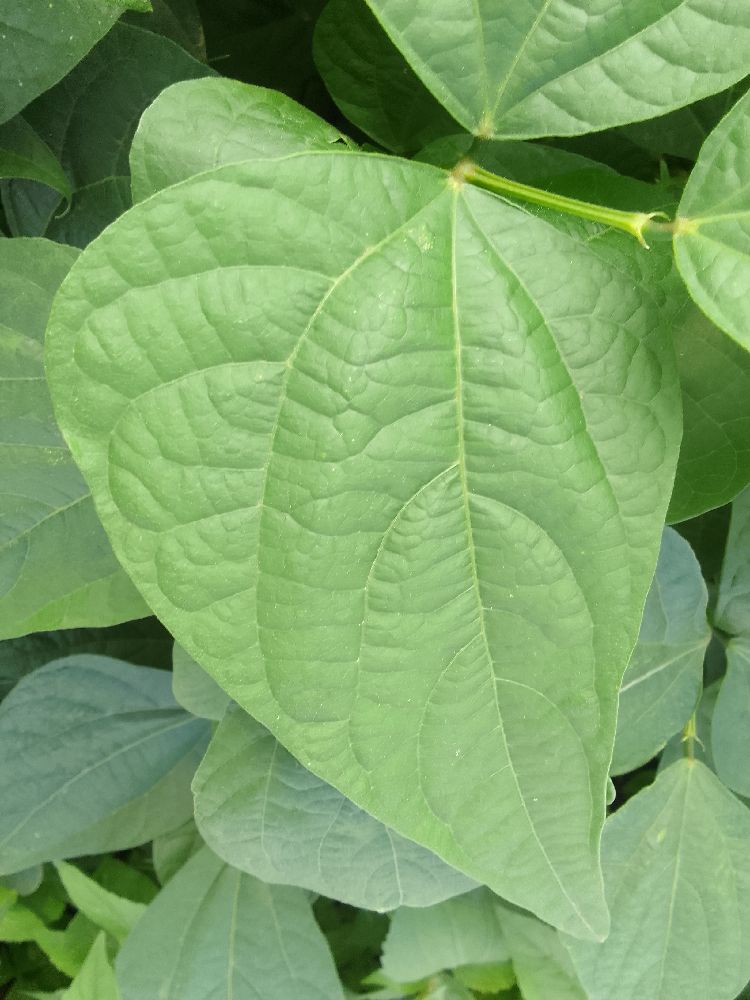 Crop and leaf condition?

common bean, healthy
